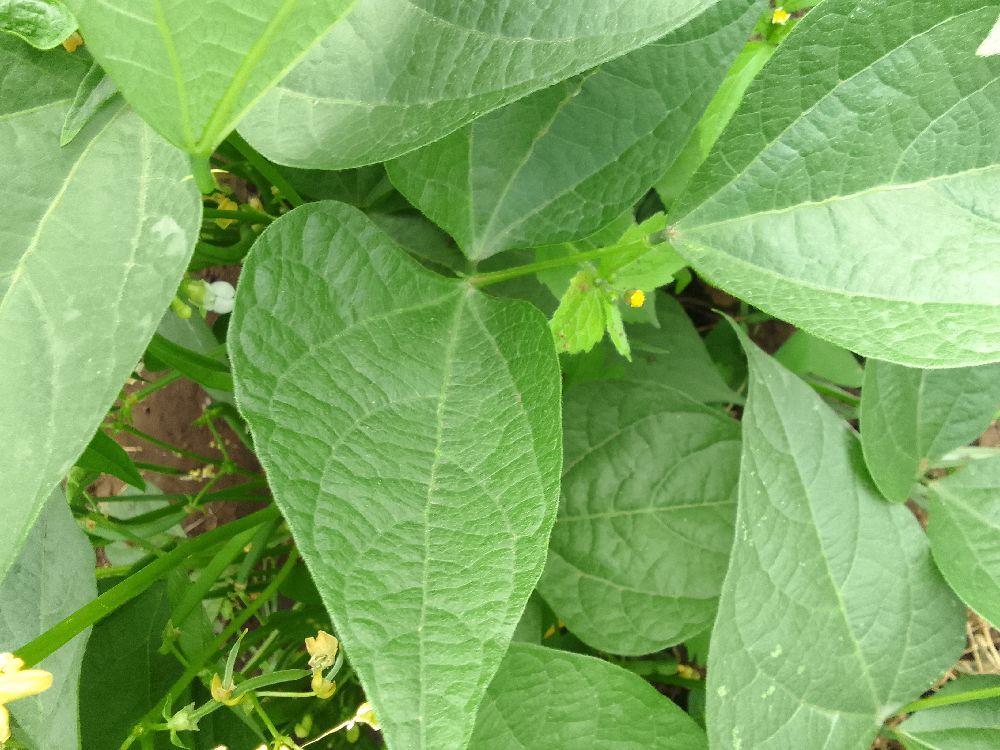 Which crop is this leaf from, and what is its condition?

common bean, healthy
